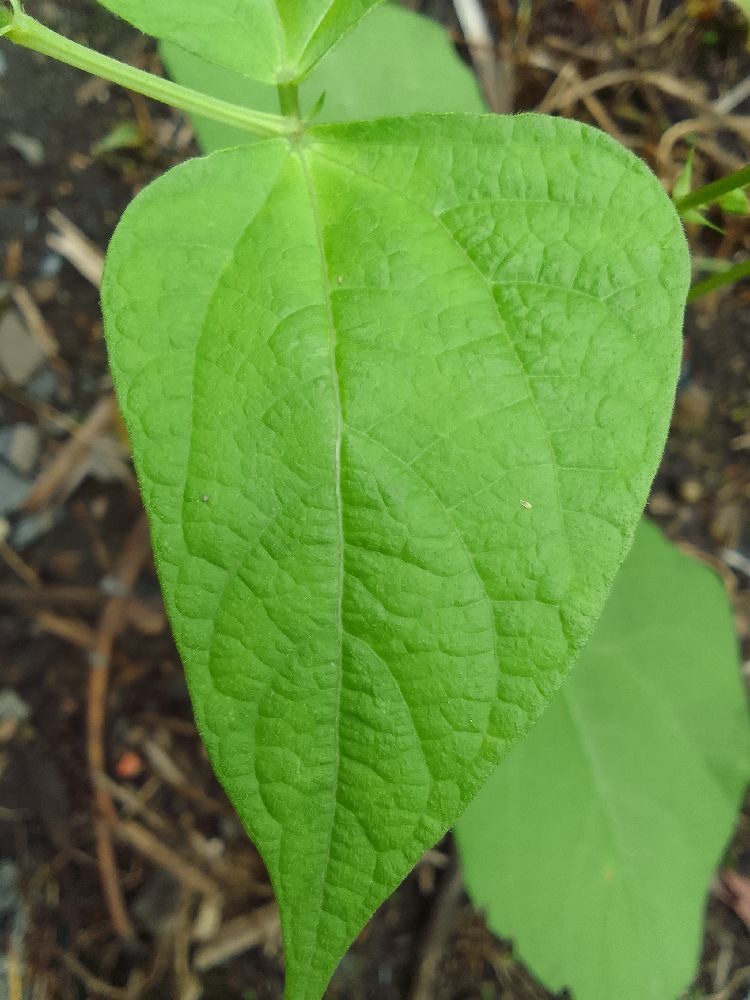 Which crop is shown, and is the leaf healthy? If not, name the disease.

common bean, healthy
